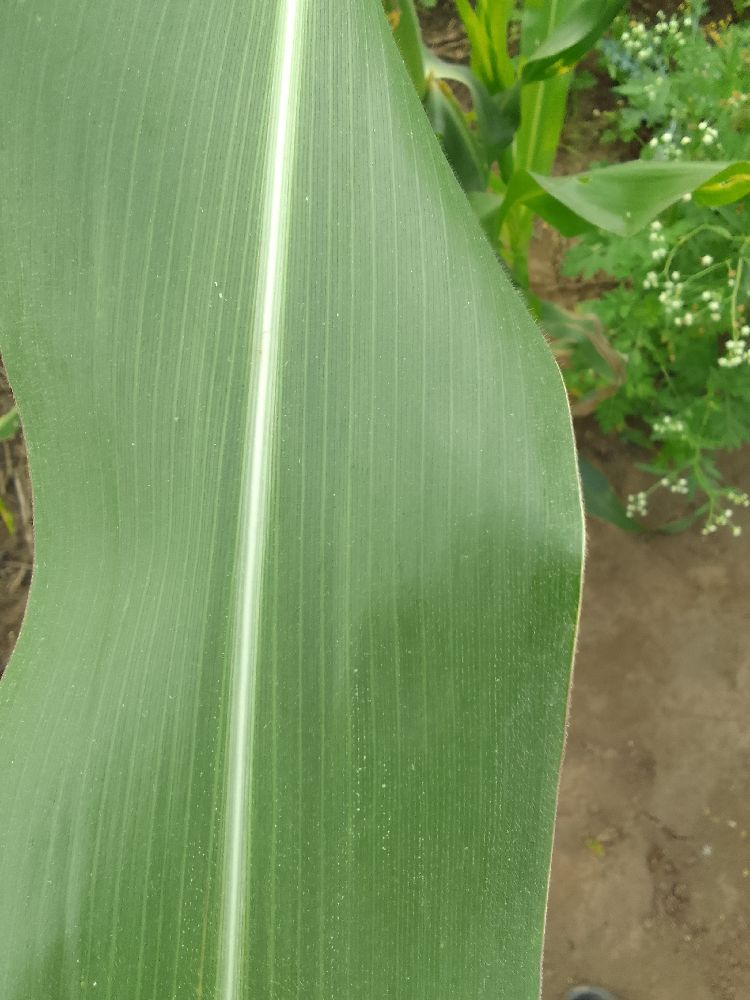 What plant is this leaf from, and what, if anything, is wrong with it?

maize, healthy
